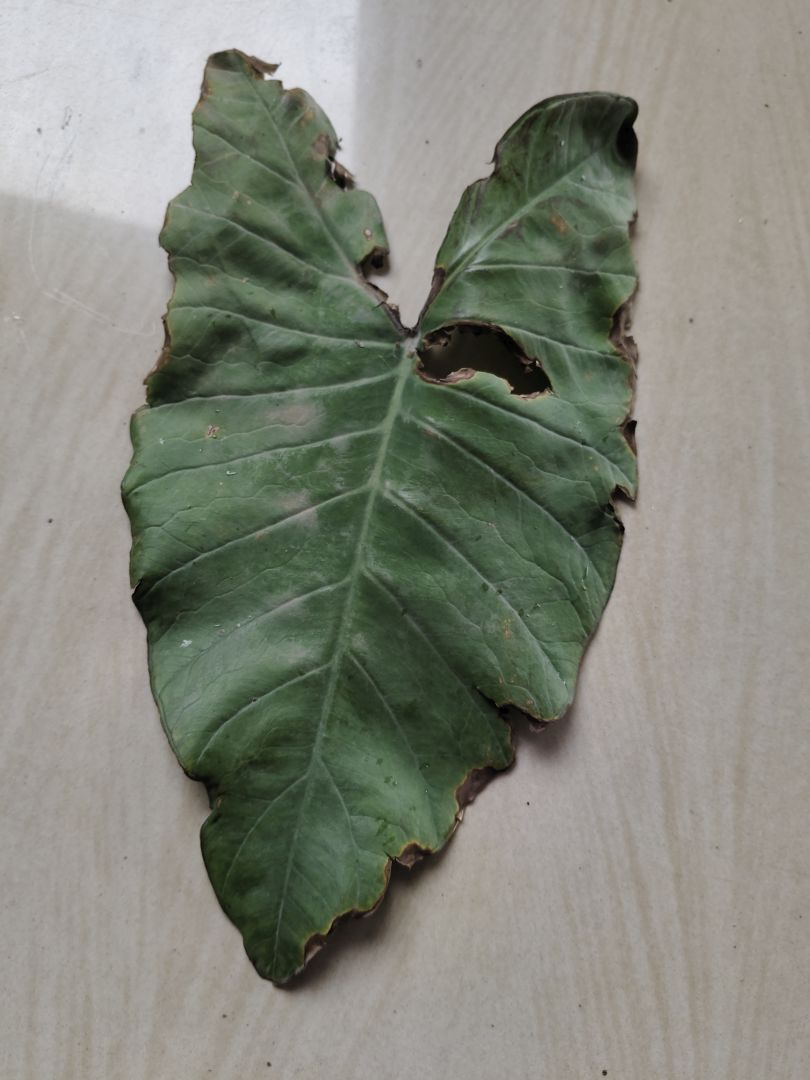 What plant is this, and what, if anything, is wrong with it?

taro, leaf blight
